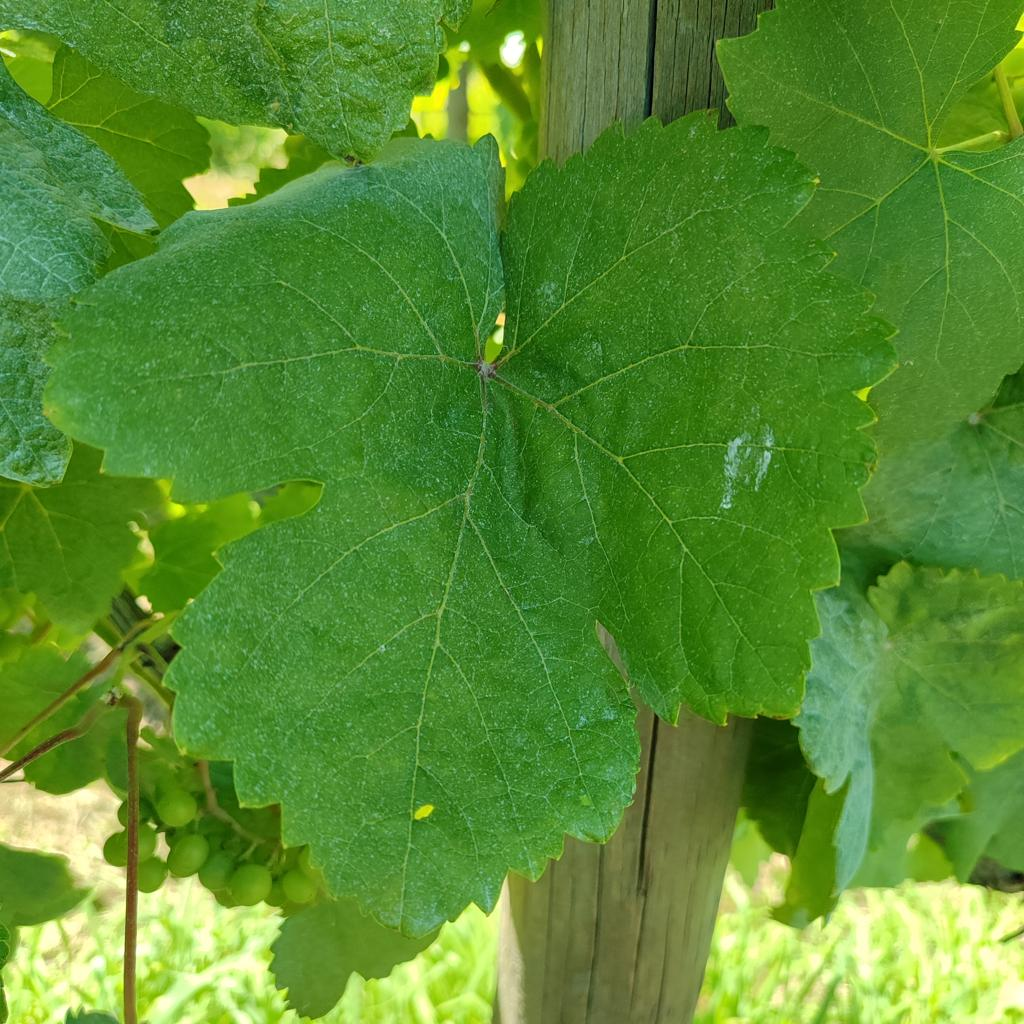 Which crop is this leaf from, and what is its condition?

grapevine, healthy
